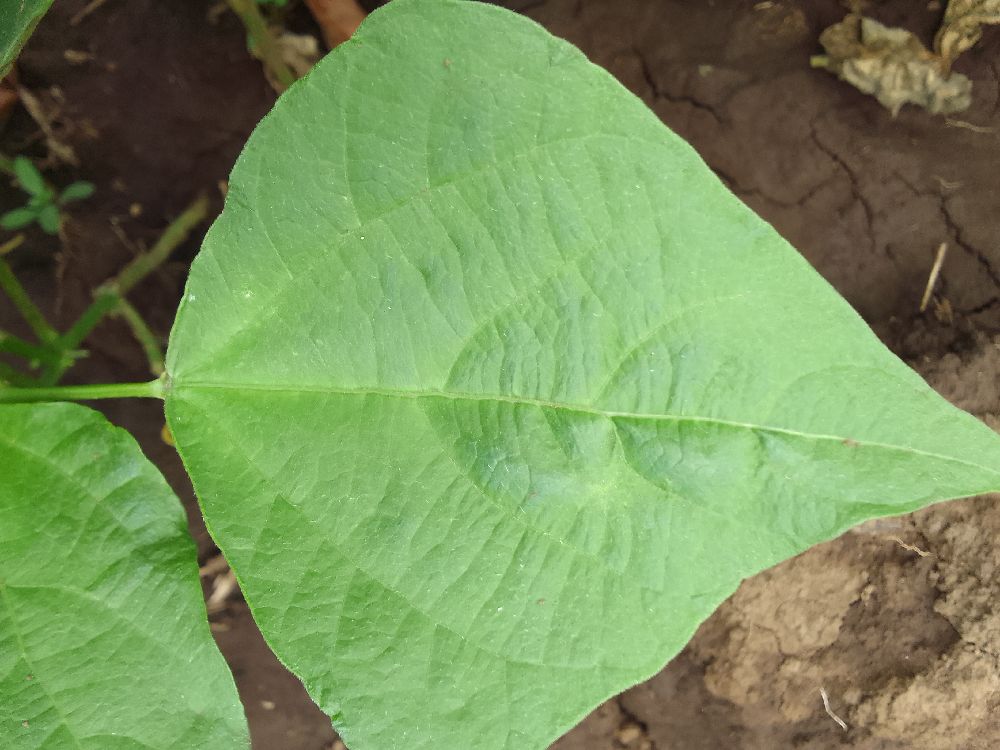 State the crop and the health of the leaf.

common bean, healthy
